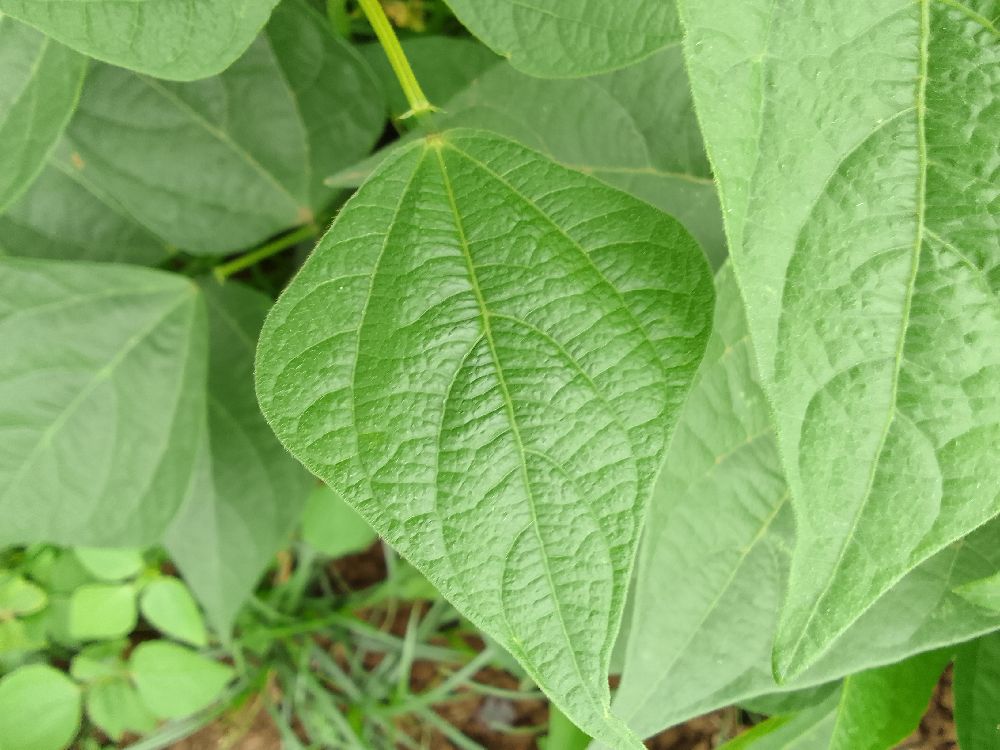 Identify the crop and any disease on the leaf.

common bean, healthy
